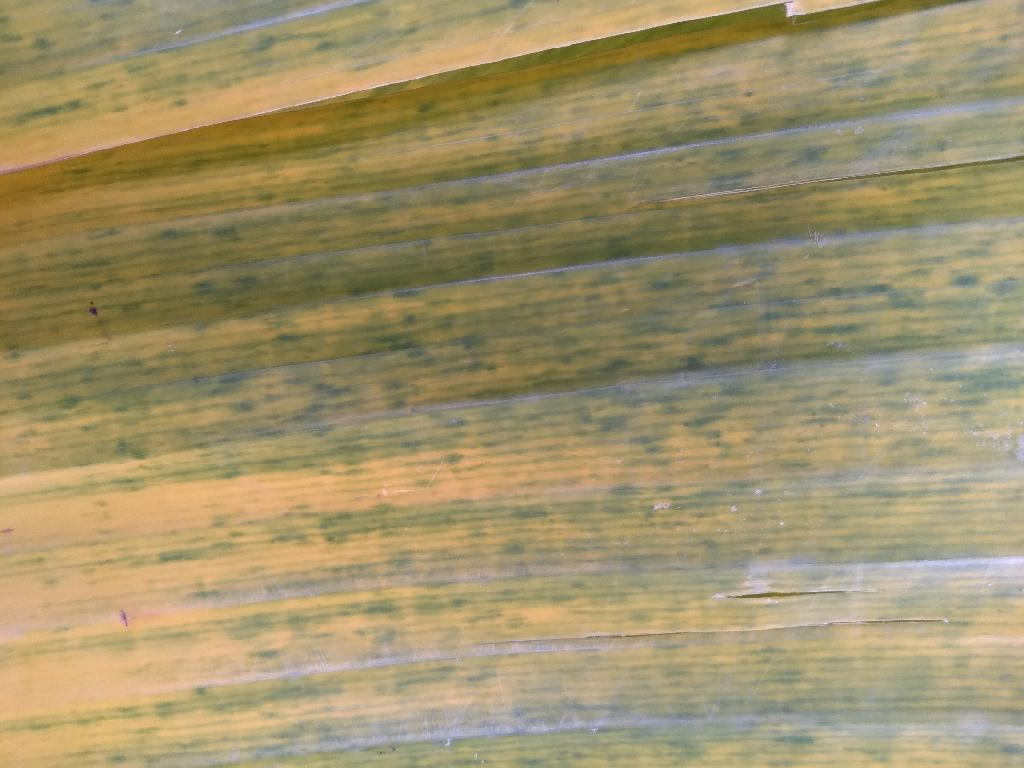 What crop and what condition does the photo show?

banana, fusarium wilt race 1
